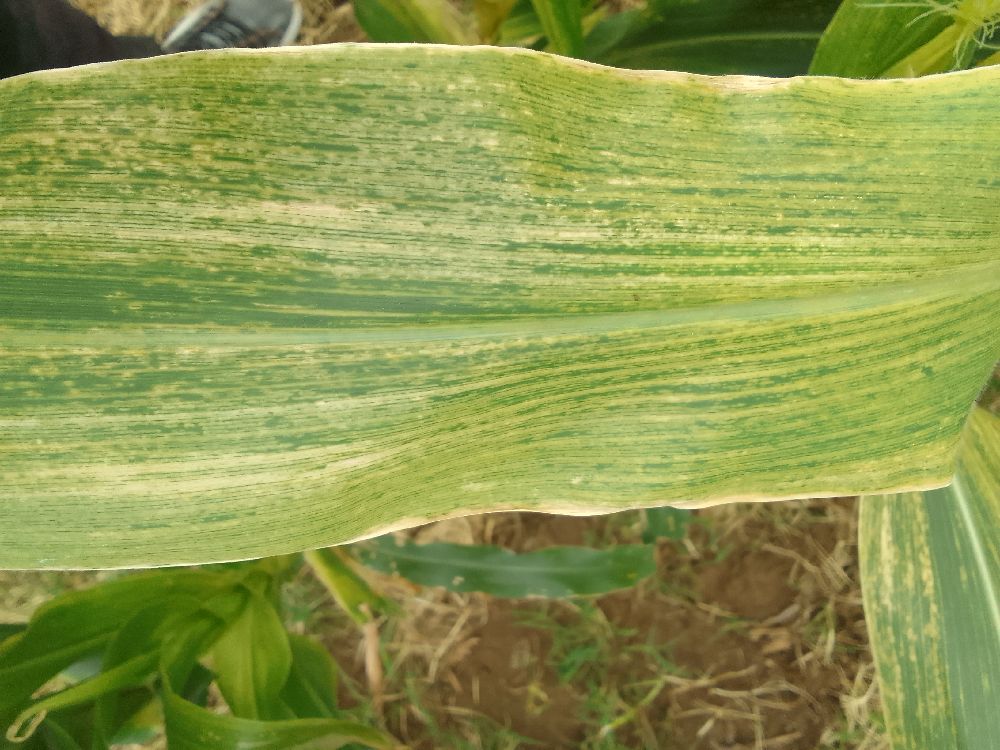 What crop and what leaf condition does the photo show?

maize, maize lethal necrosis
